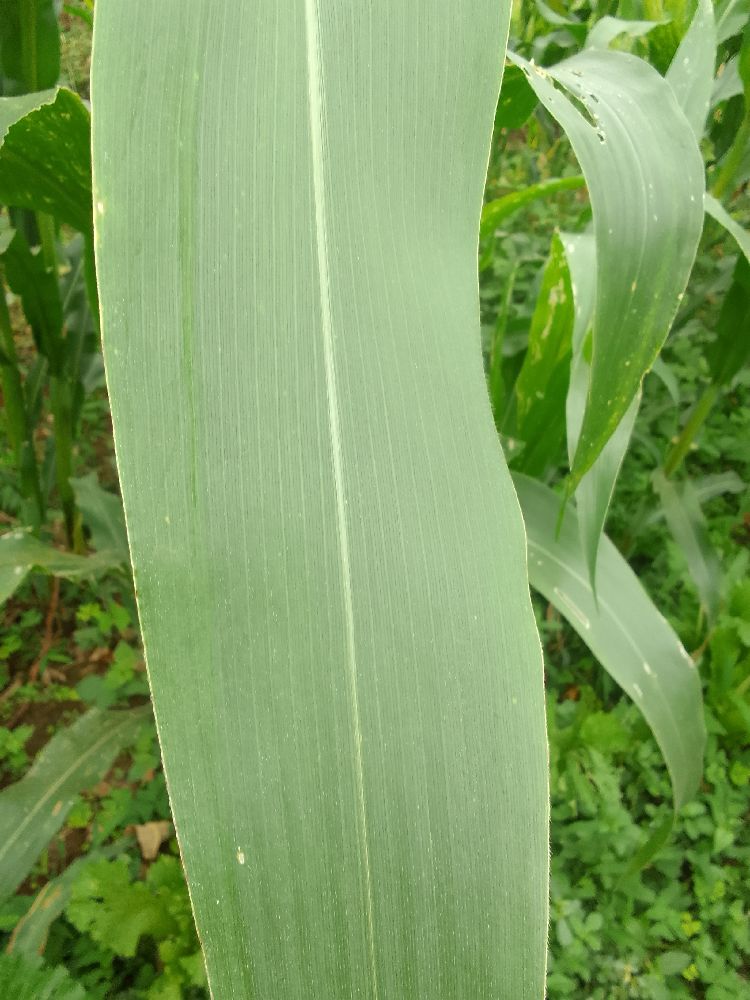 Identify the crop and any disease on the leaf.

maize, healthy
